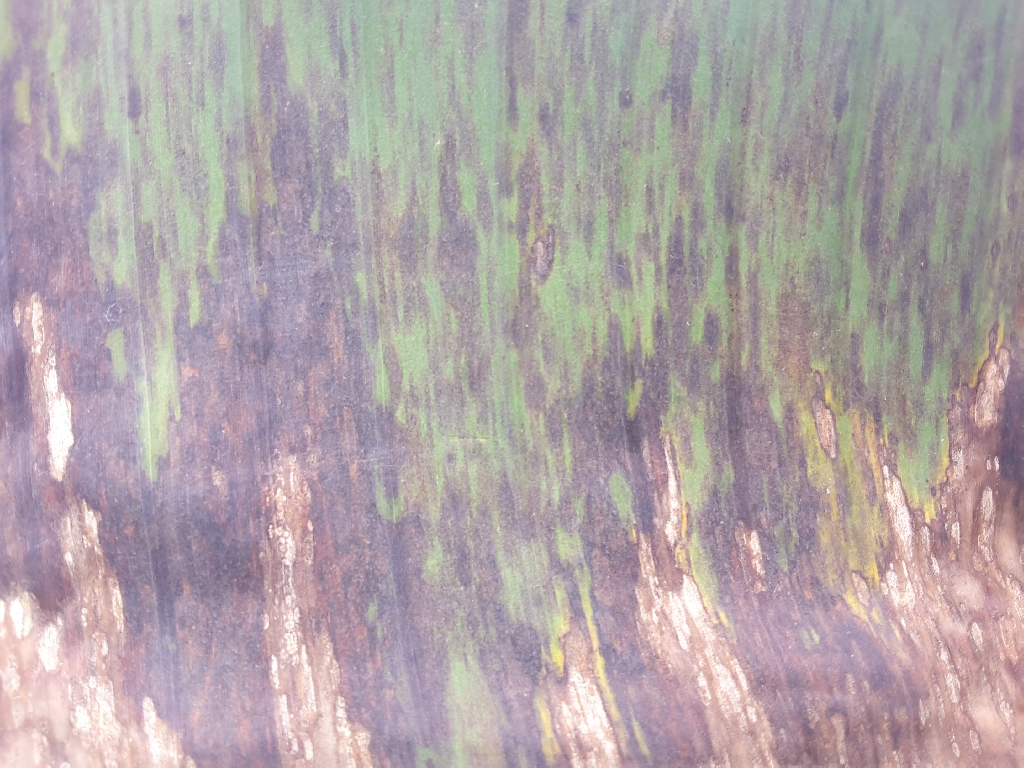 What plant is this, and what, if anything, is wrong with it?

banana, black sigatoka
